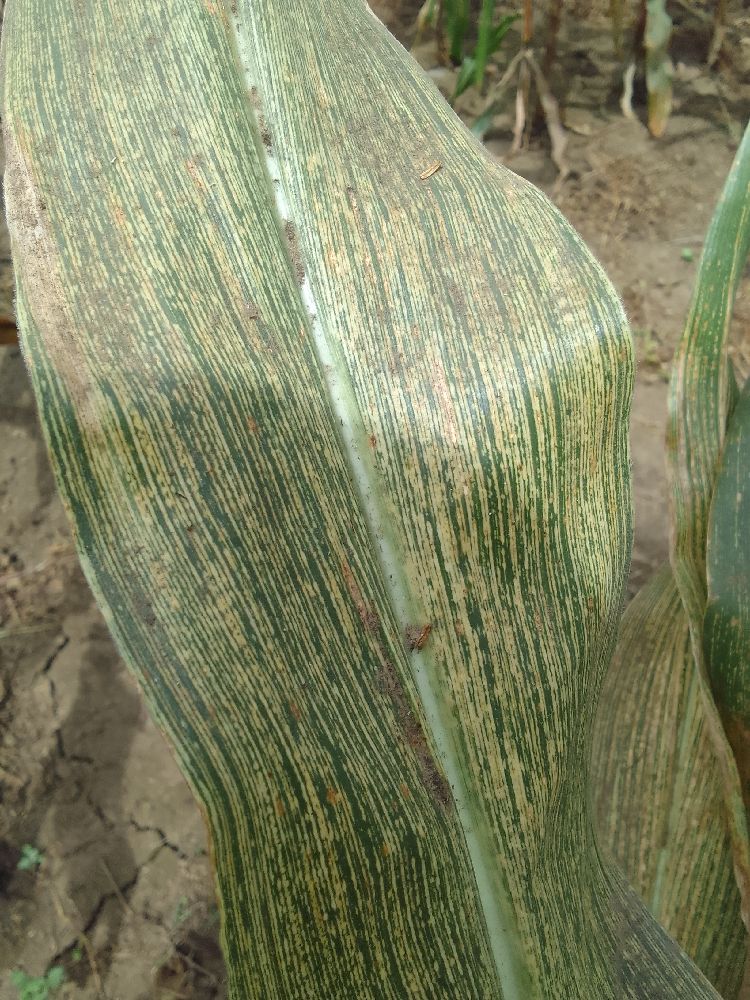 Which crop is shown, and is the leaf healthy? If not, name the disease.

maize, maize streak virus
